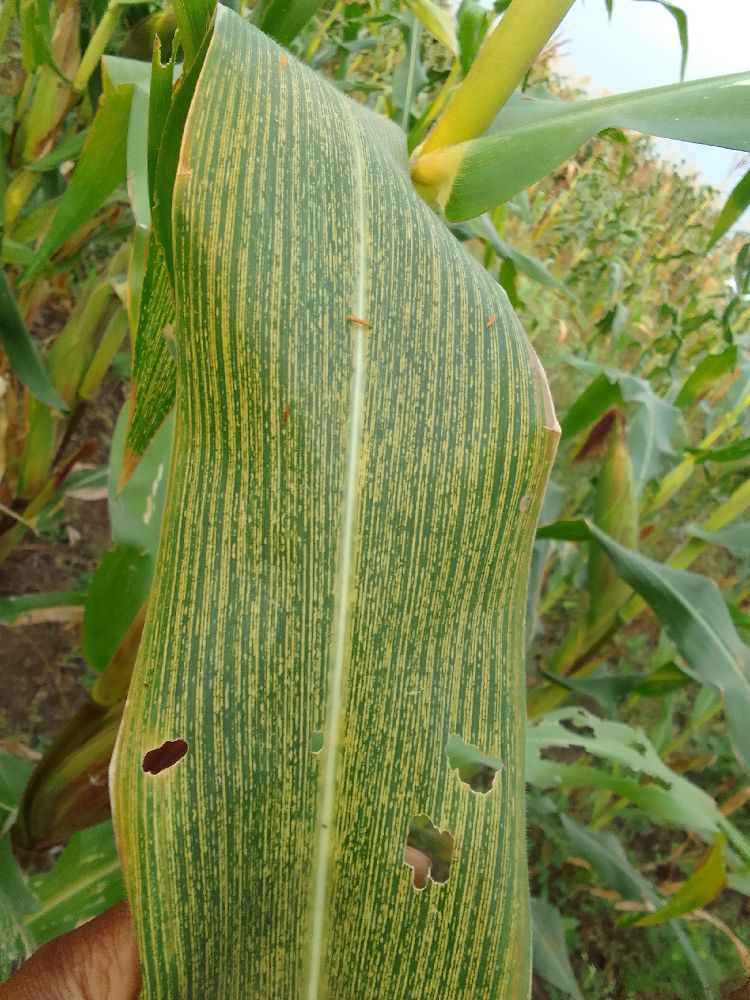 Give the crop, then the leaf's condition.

maize, maize streak virus
